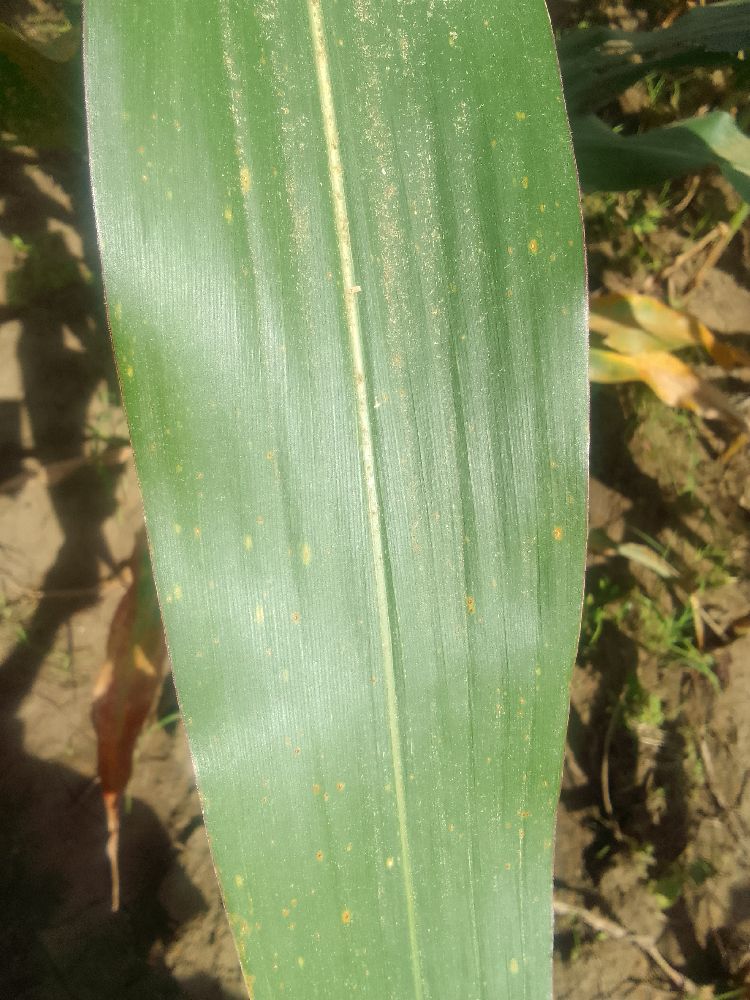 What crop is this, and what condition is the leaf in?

maize, healthy
